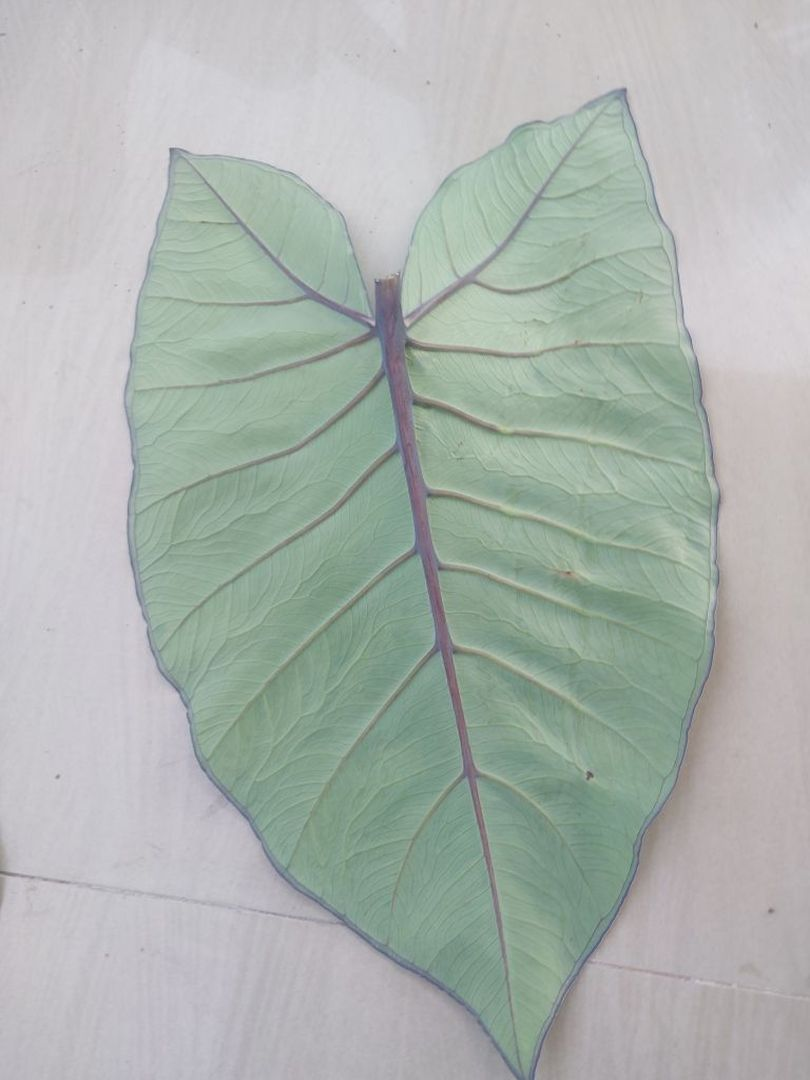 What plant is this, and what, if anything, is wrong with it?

taro, healthy
